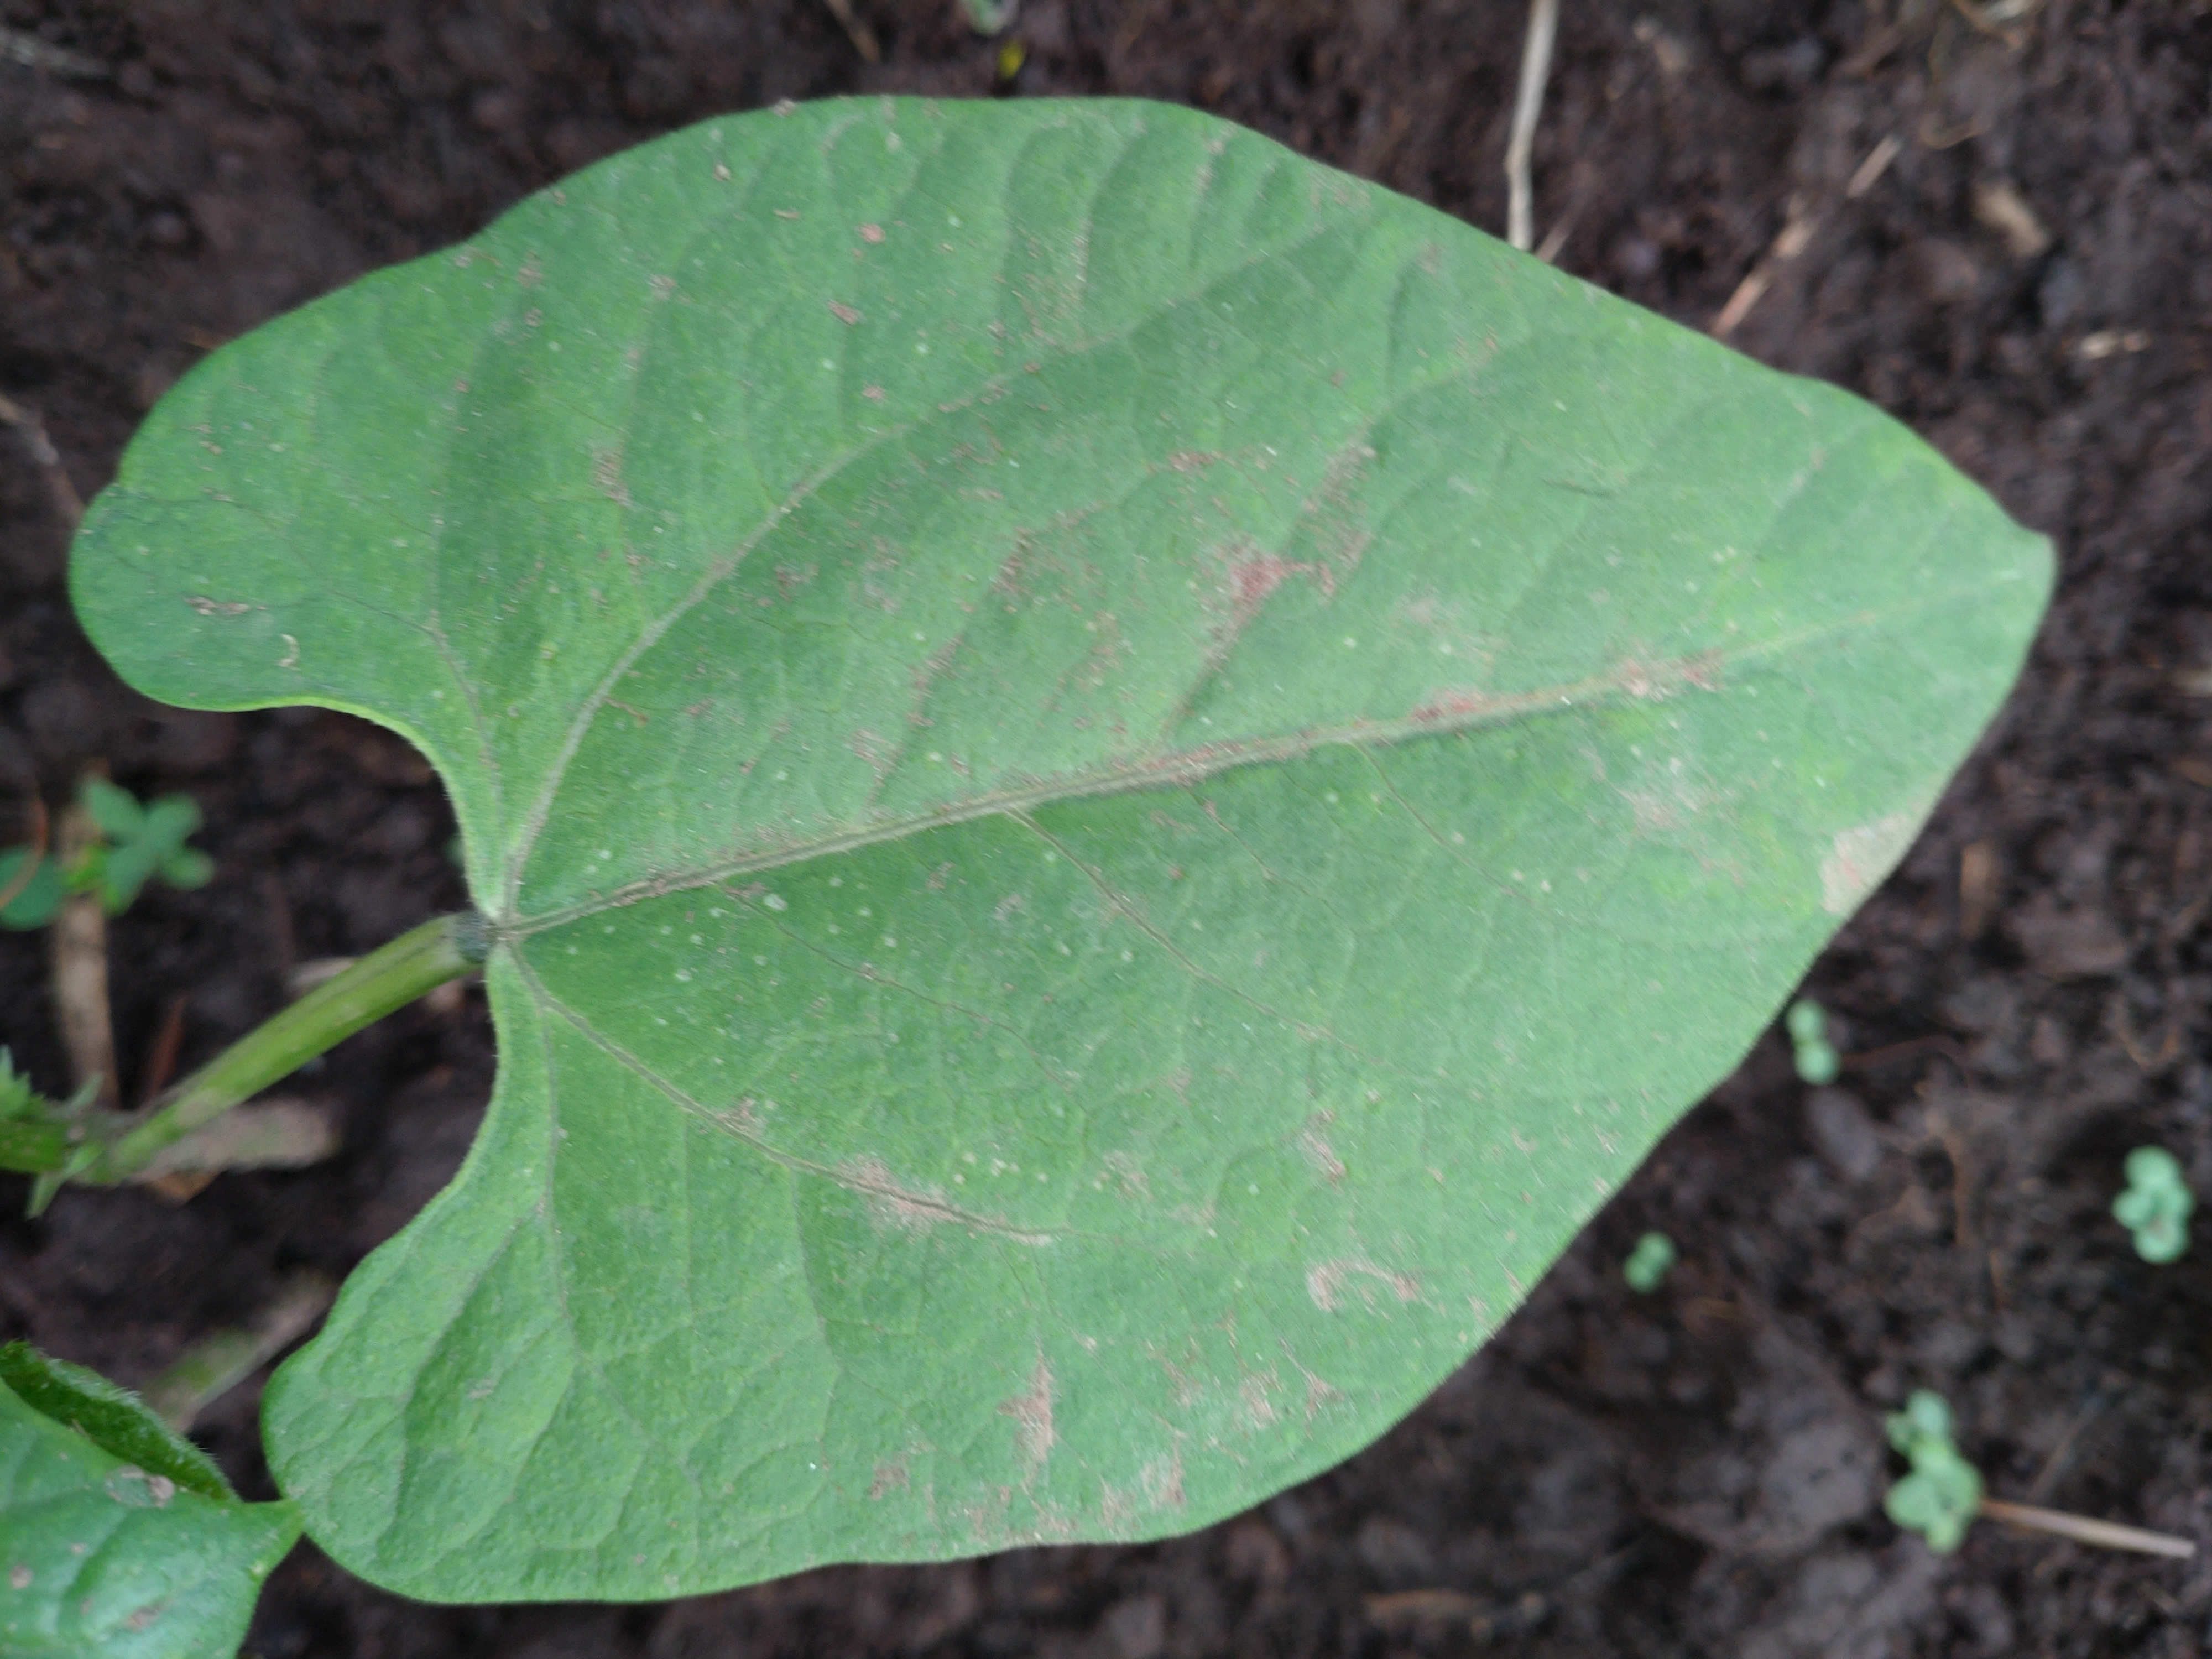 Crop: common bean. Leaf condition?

healthy
